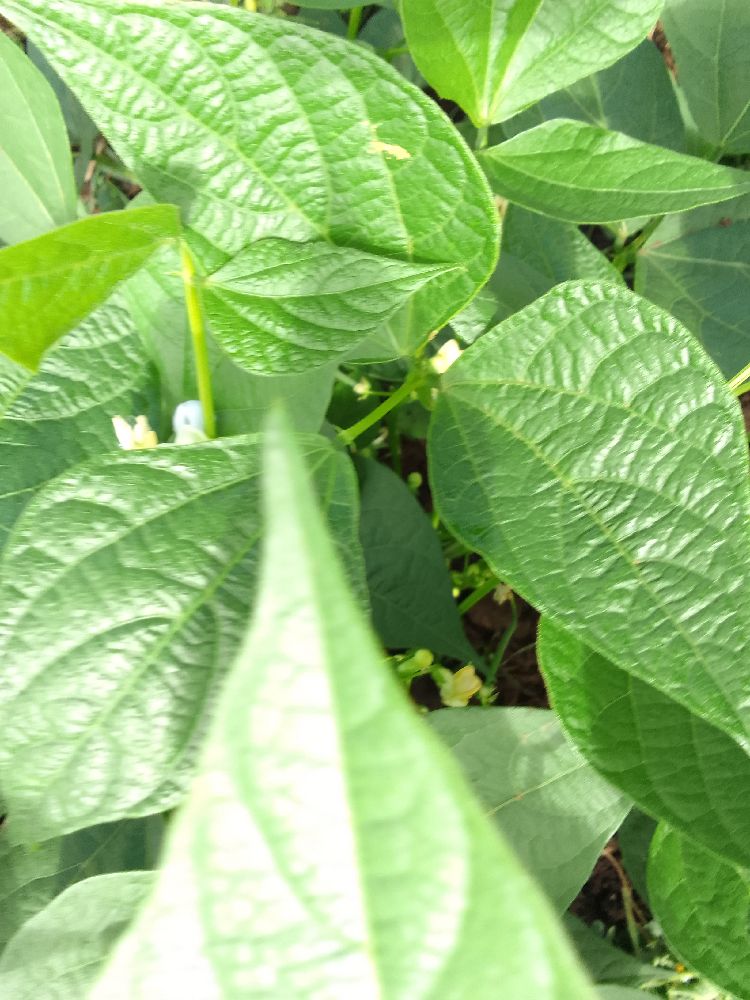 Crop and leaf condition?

common bean, healthy
